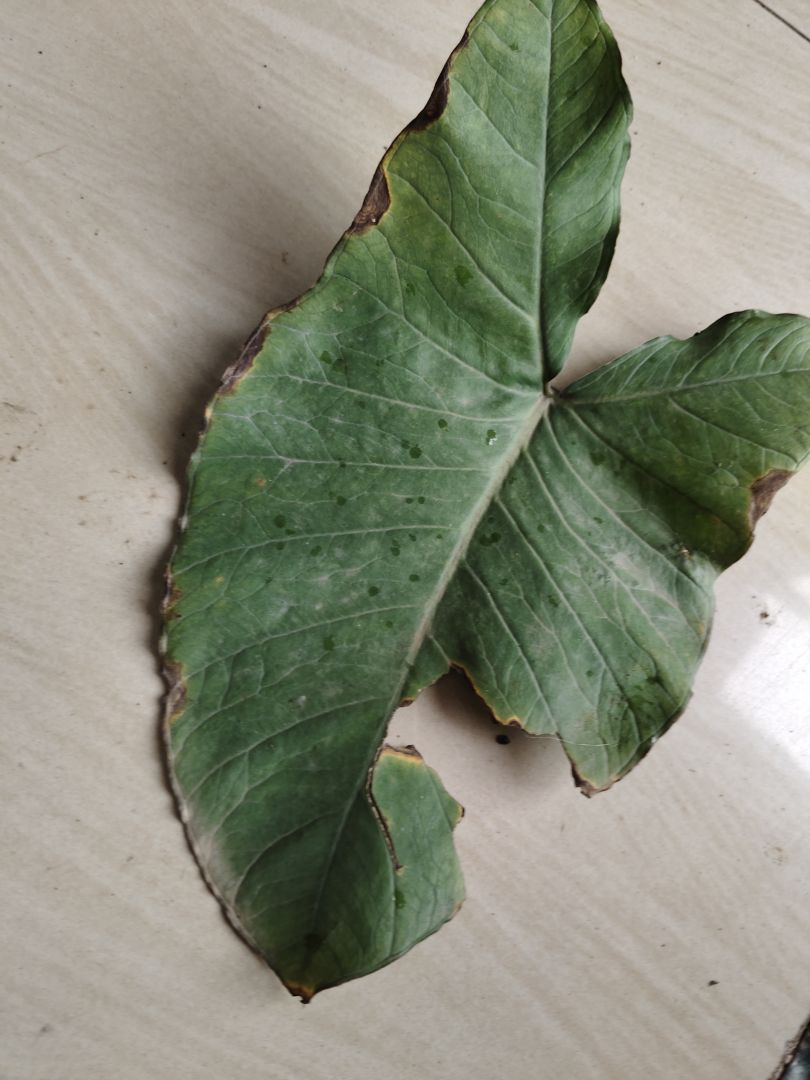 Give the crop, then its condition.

taro, leaf blight
